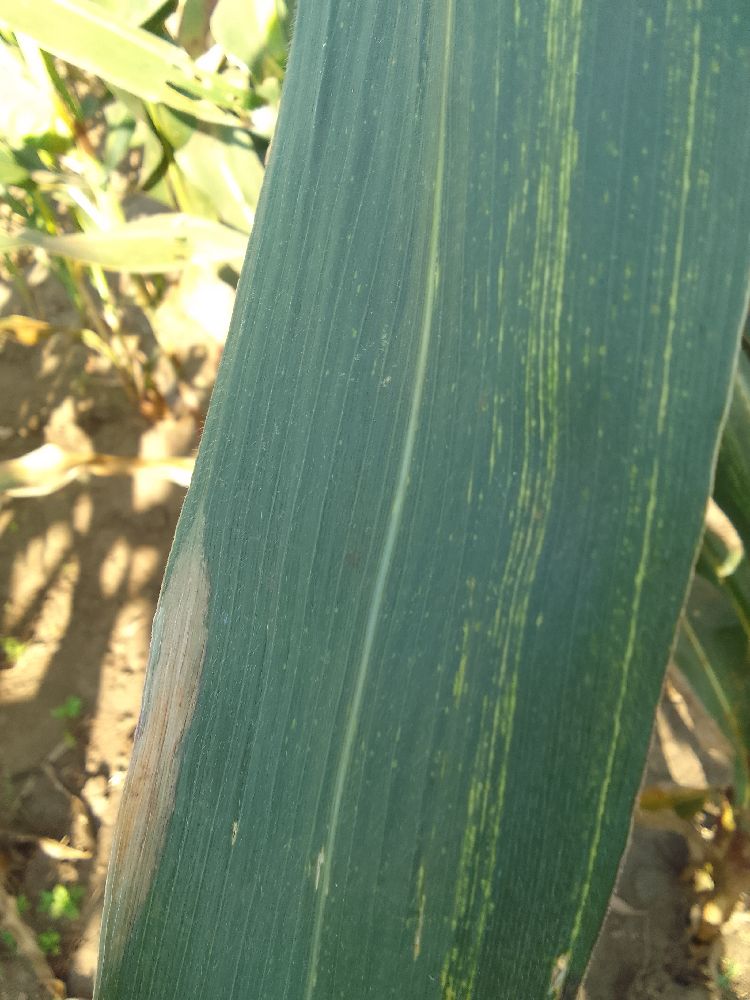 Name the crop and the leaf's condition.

maize, maize streak virus
